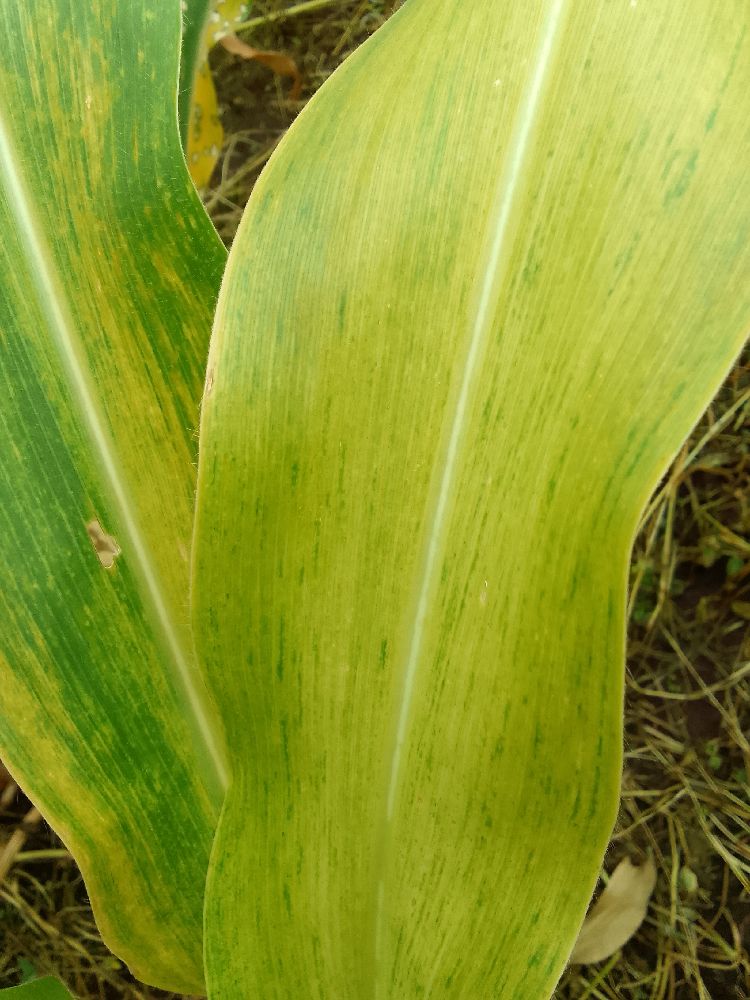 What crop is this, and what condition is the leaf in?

maize, maize streak virus
